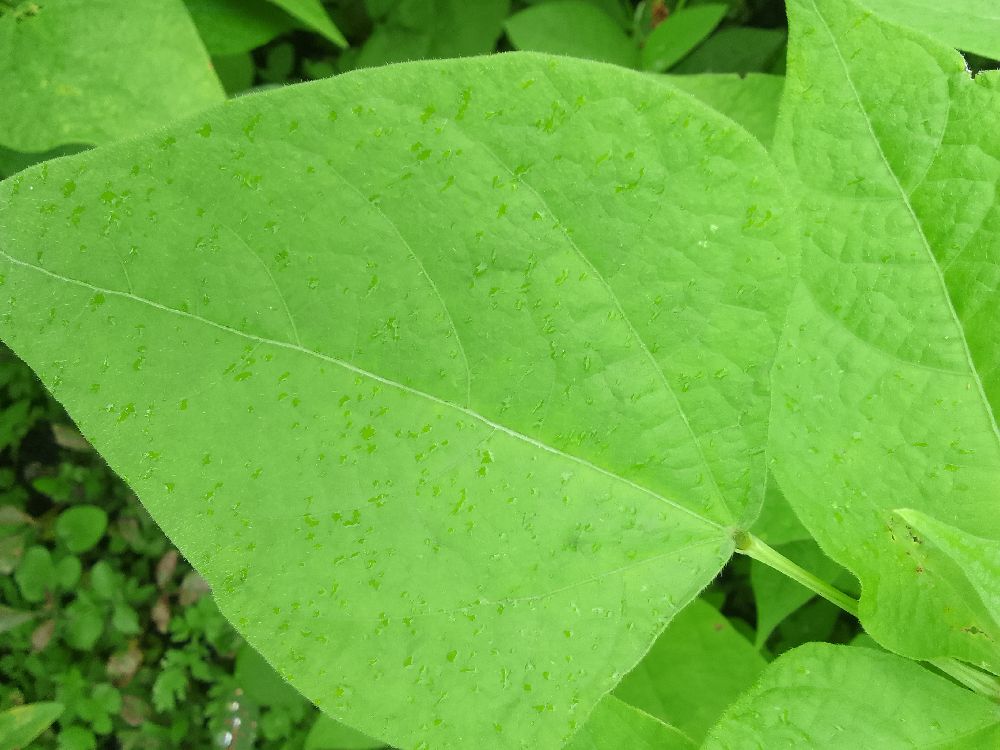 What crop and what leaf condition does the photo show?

common bean, healthy
